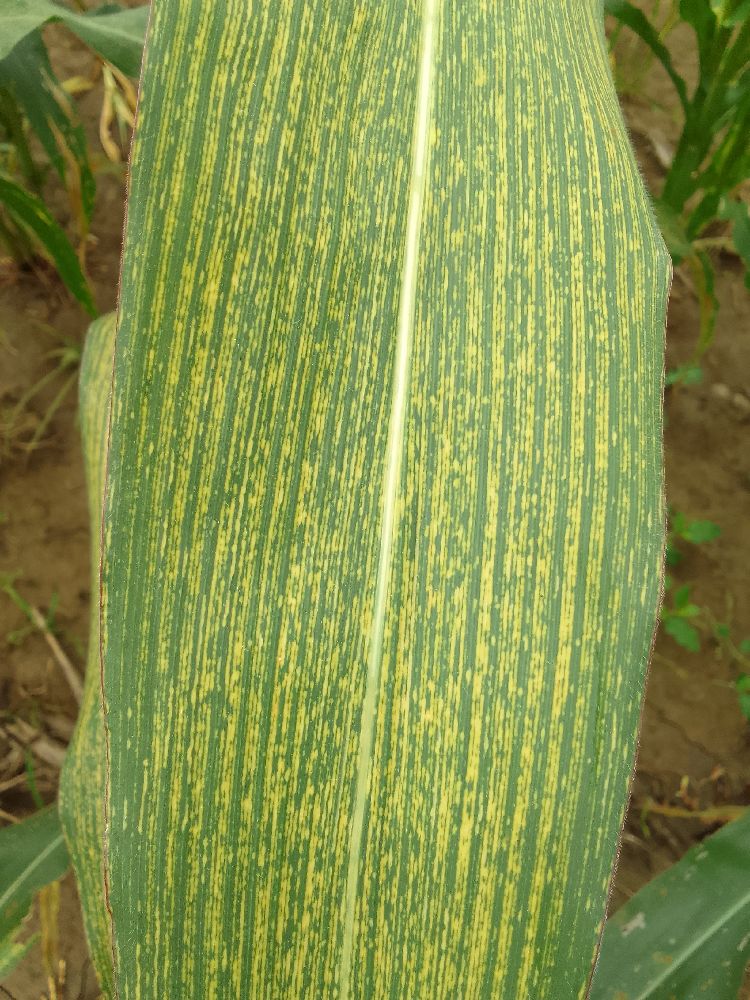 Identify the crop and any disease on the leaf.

maize, maize streak virus
